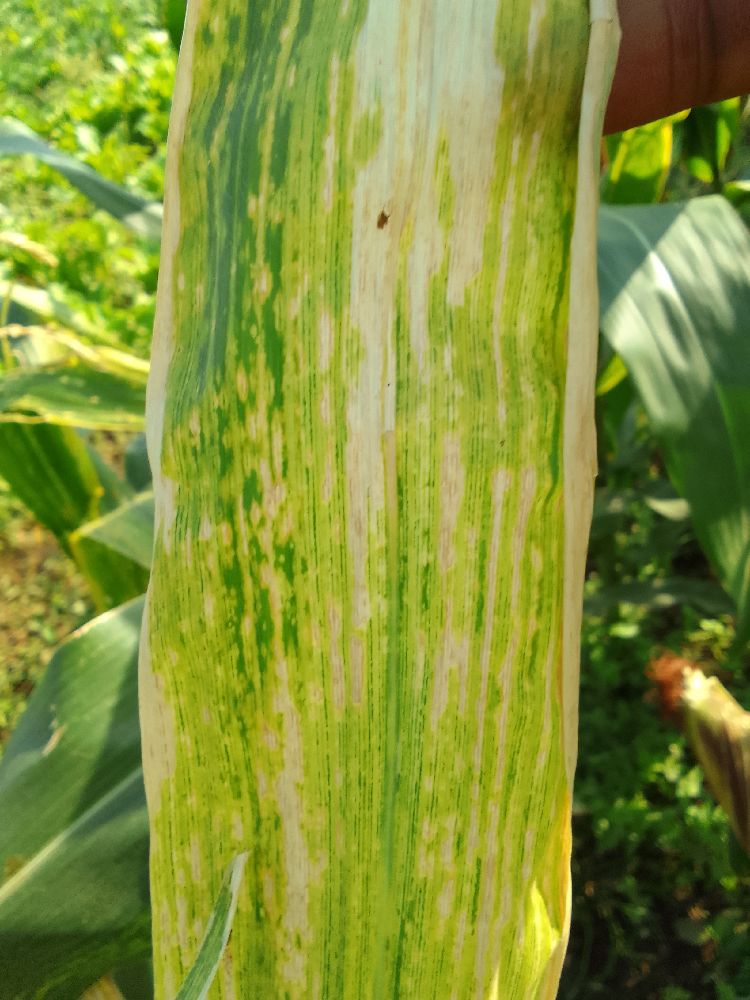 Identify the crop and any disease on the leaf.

maize, maize lethal necrosis
